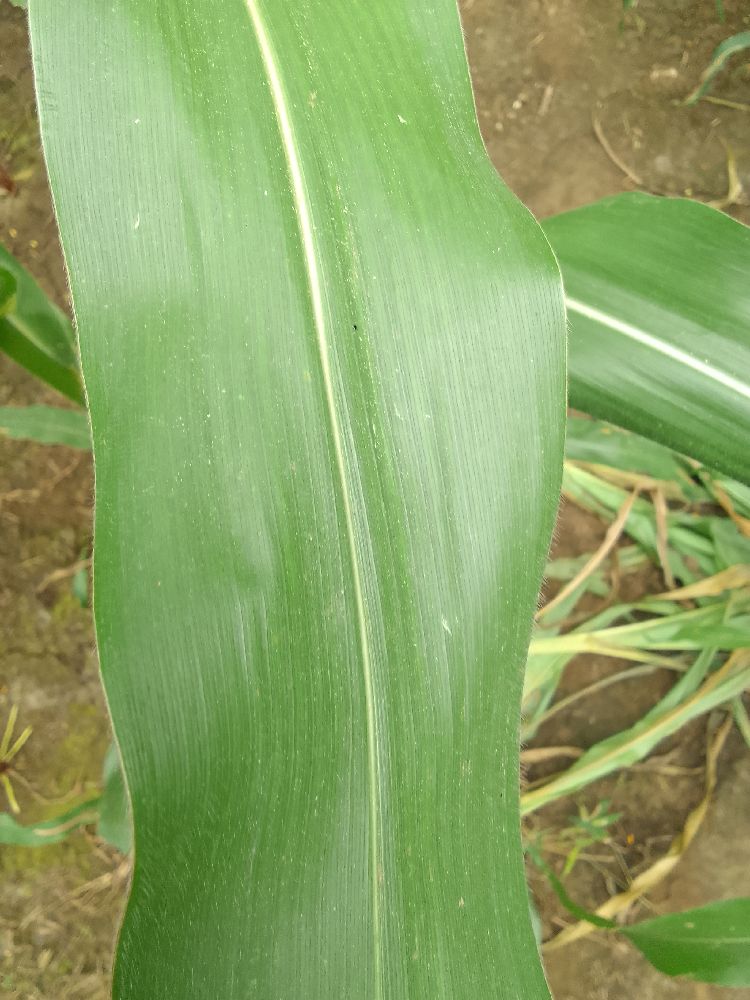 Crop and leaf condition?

maize, healthy
